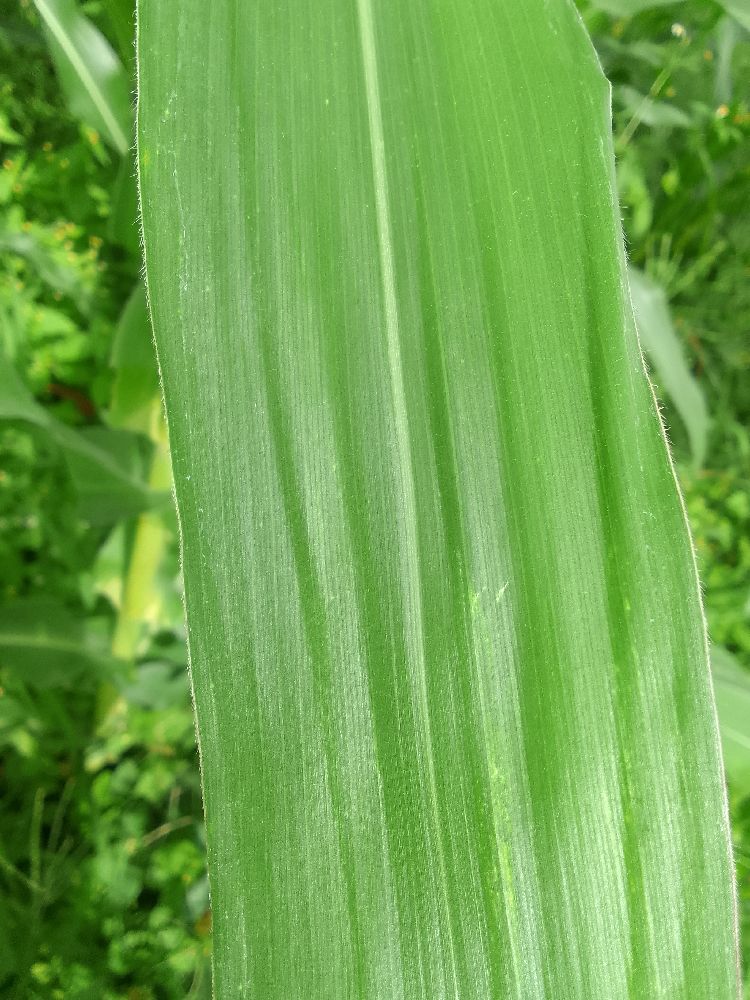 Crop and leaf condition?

maize, healthy
